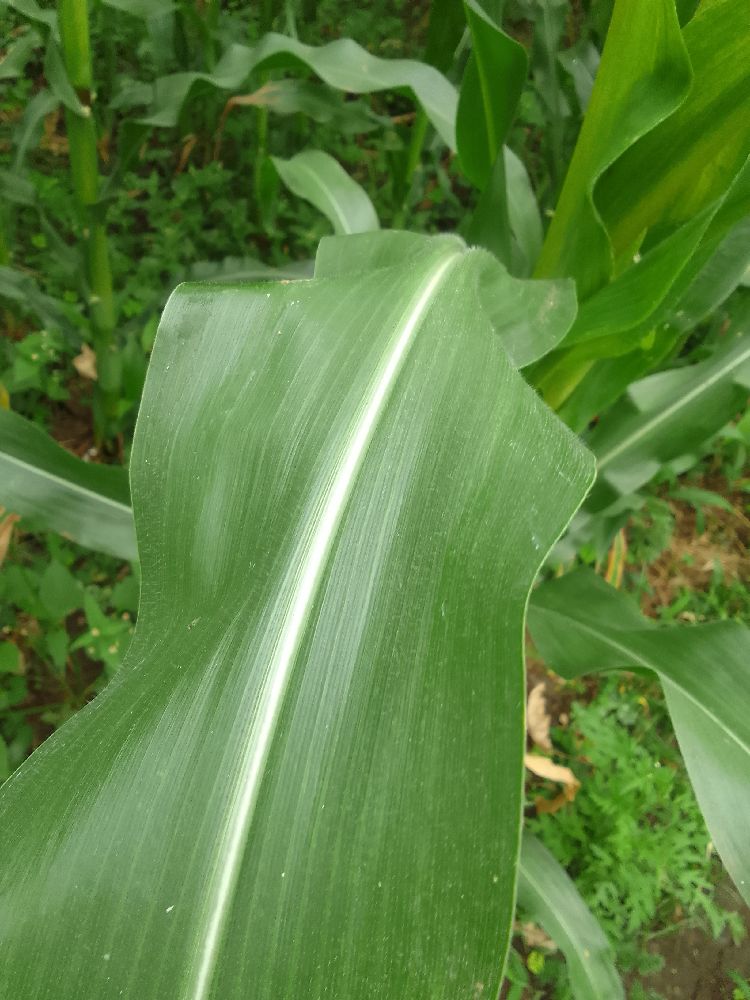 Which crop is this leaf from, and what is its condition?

maize, healthy
